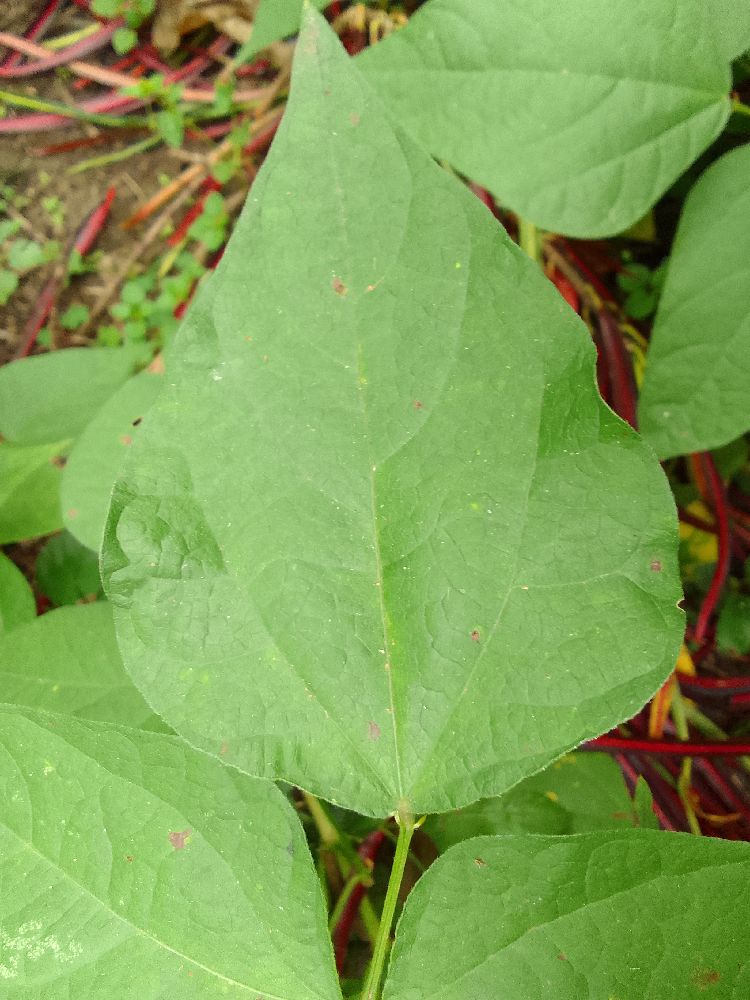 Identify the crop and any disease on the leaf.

common bean, healthy
